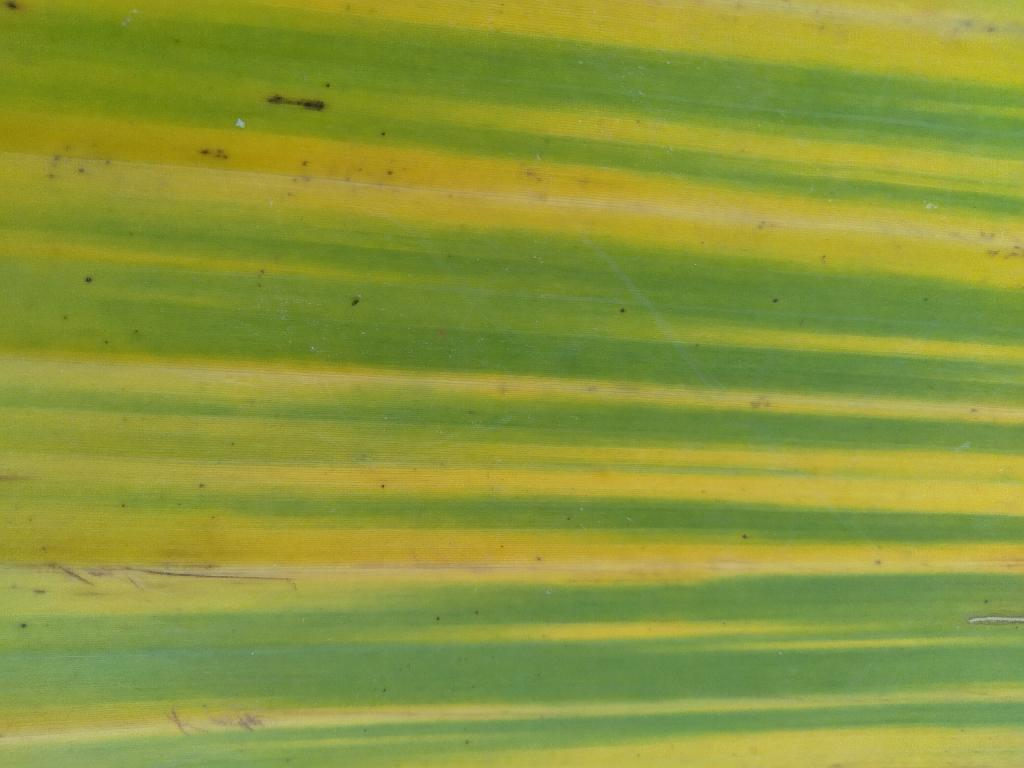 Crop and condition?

banana, fusarium wilt race 1
